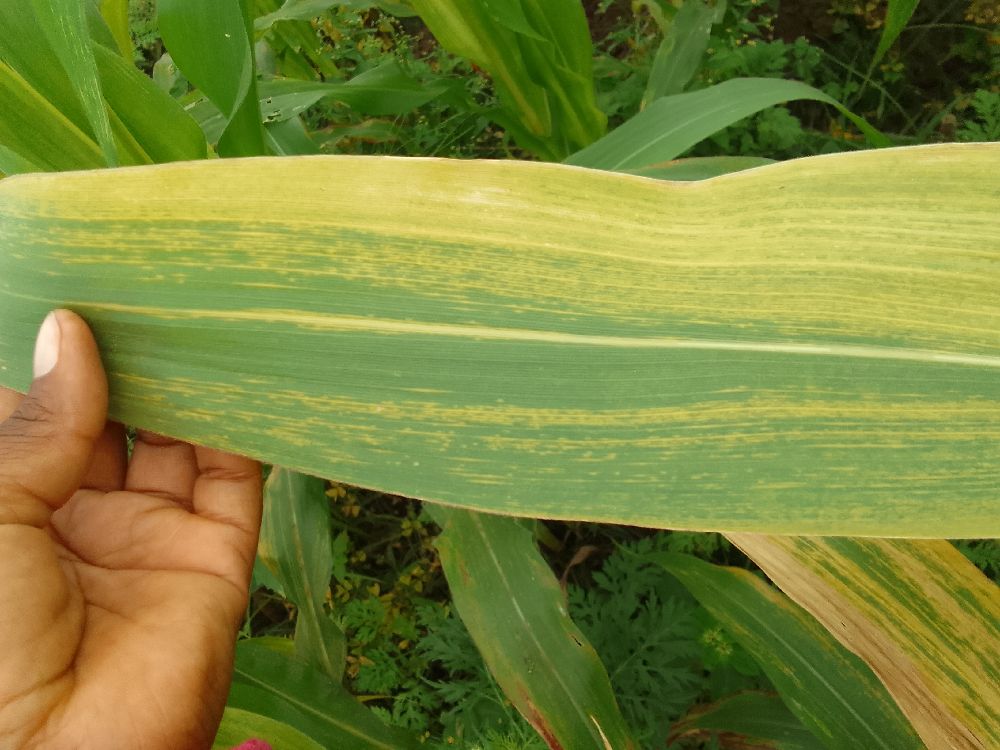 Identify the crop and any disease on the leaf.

maize, maize lethal necrosis
